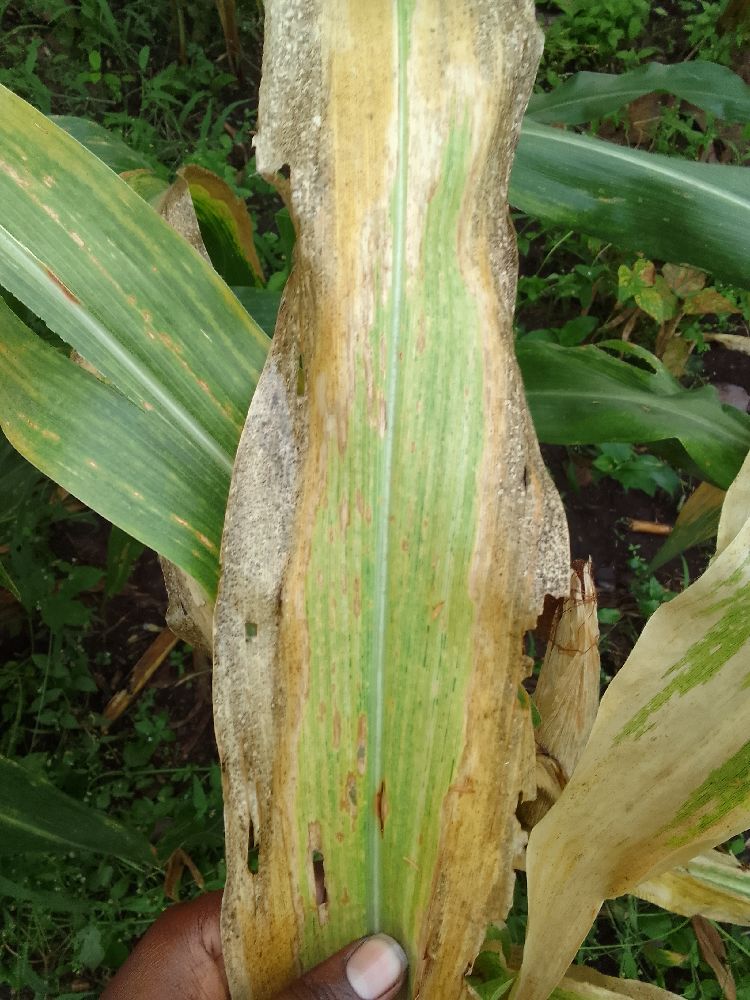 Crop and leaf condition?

maize, maize lethal necrosis
